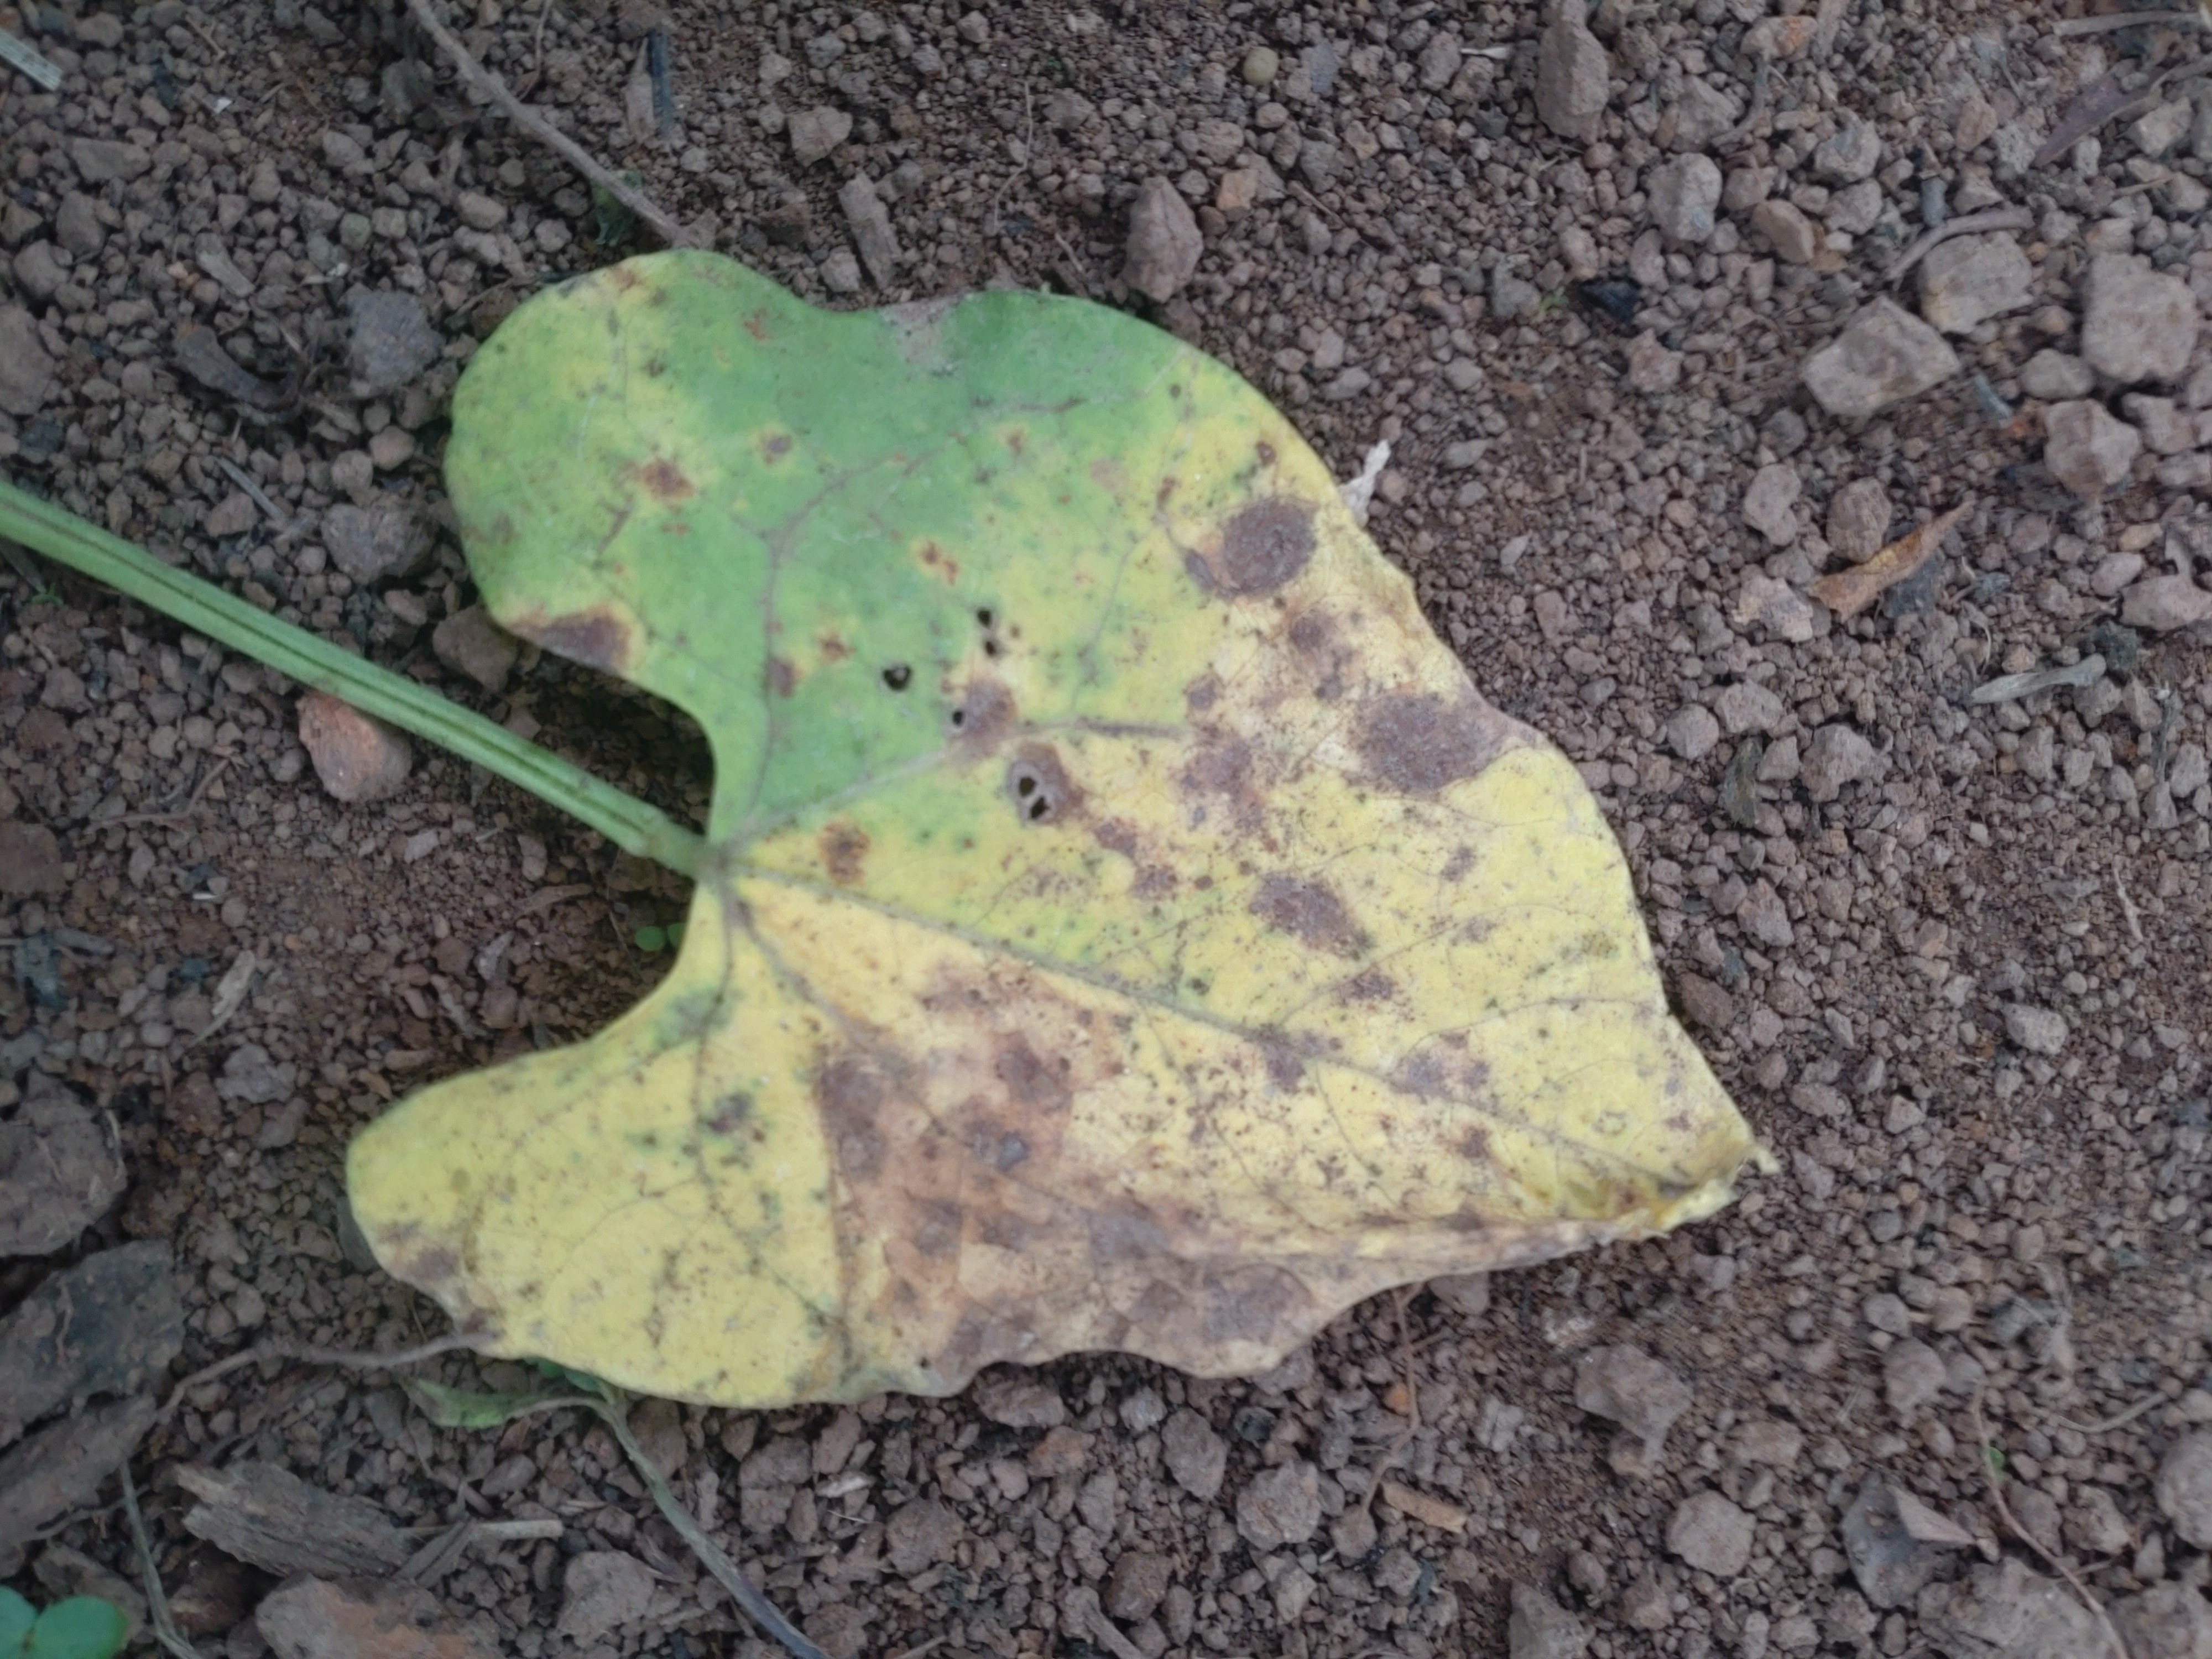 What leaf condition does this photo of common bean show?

anthracnose
